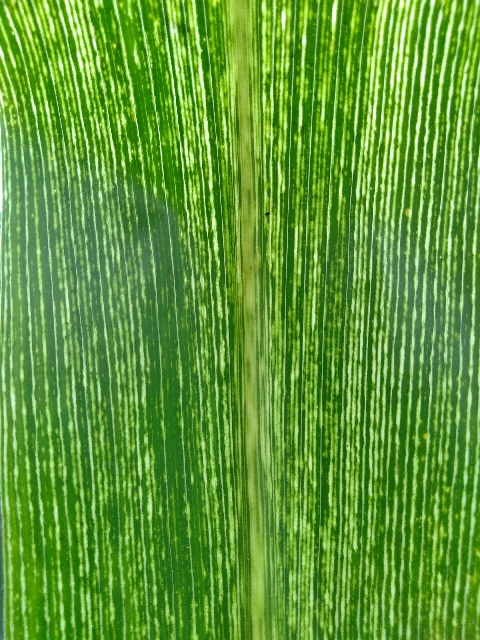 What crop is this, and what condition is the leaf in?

maize, maize streak virus
